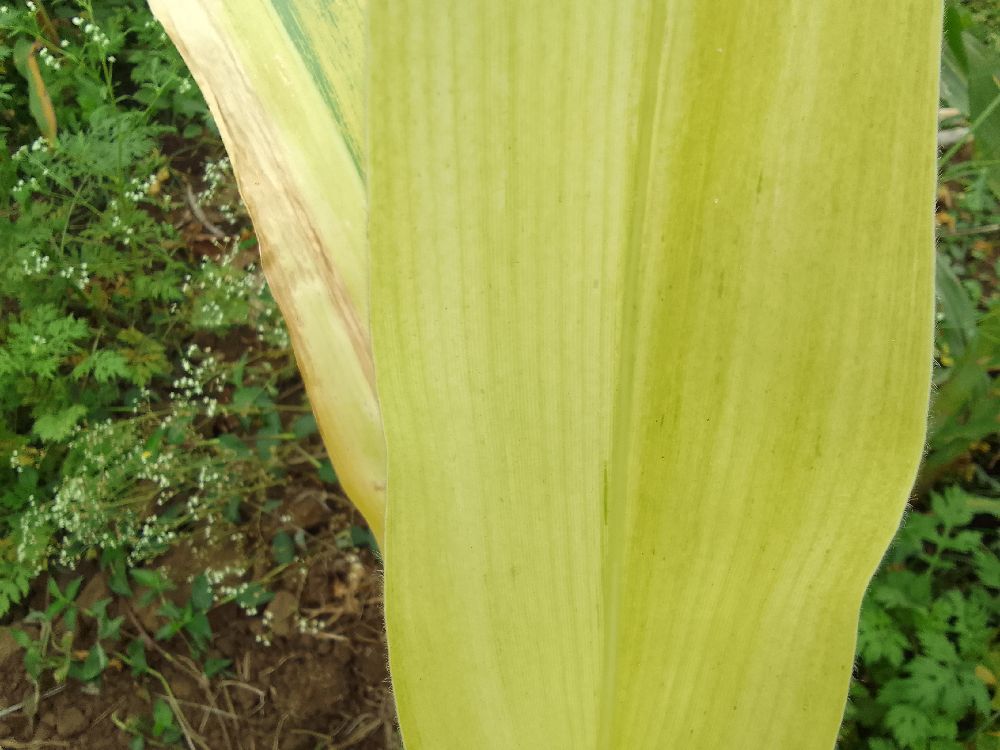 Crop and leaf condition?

maize, maize lethal necrosis
